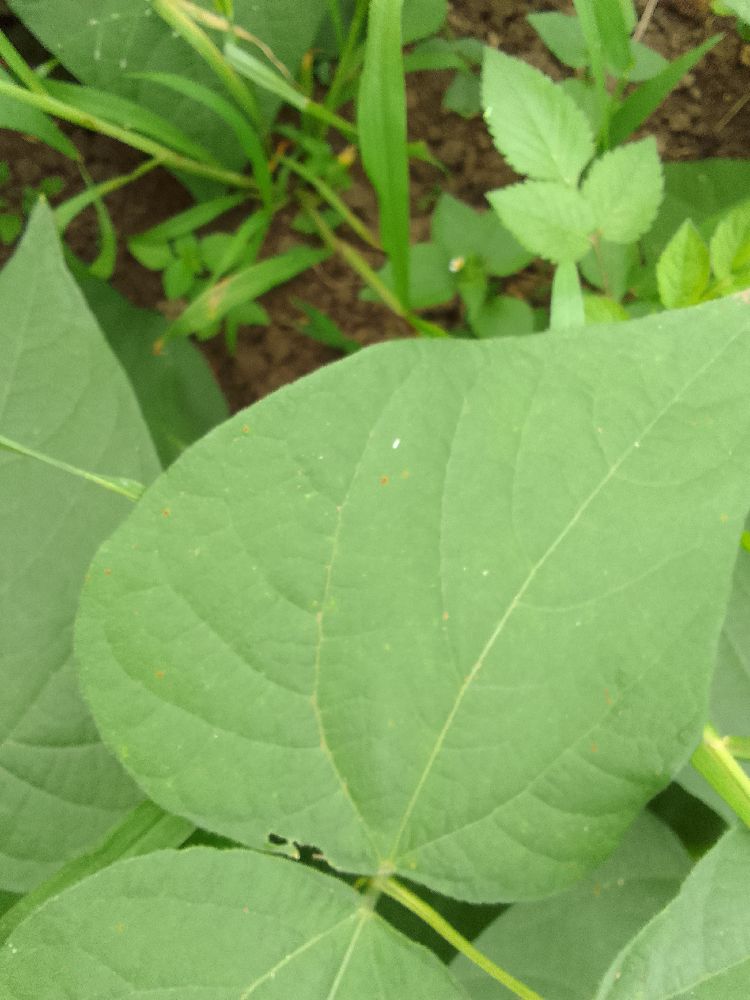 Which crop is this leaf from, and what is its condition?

common bean, healthy
